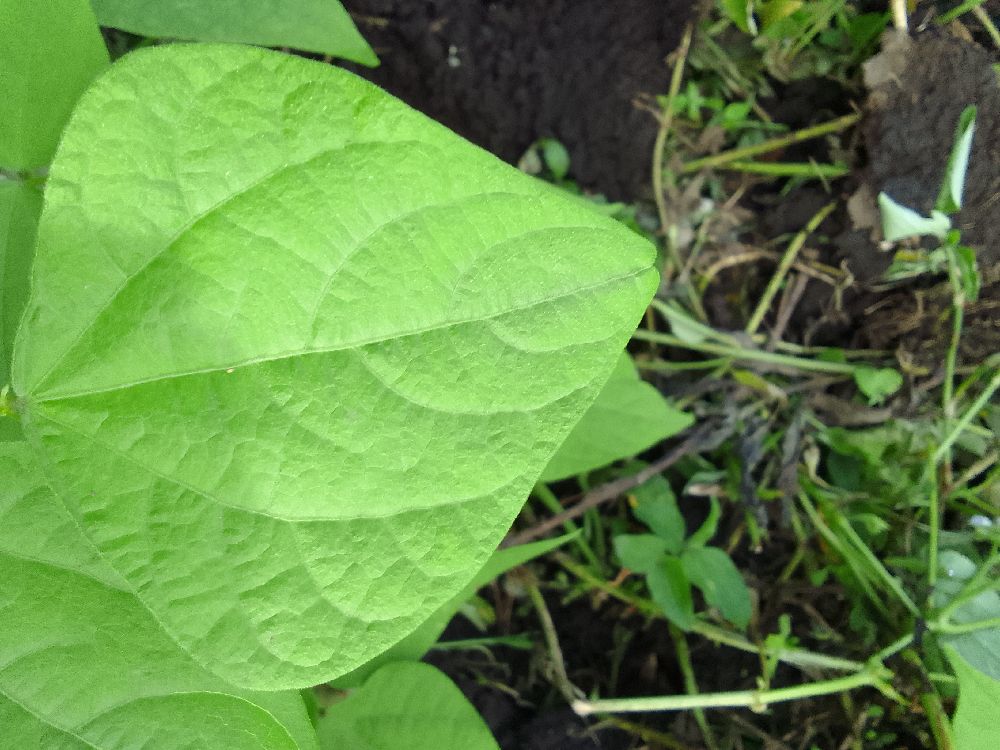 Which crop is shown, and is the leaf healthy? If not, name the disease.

common bean, healthy
